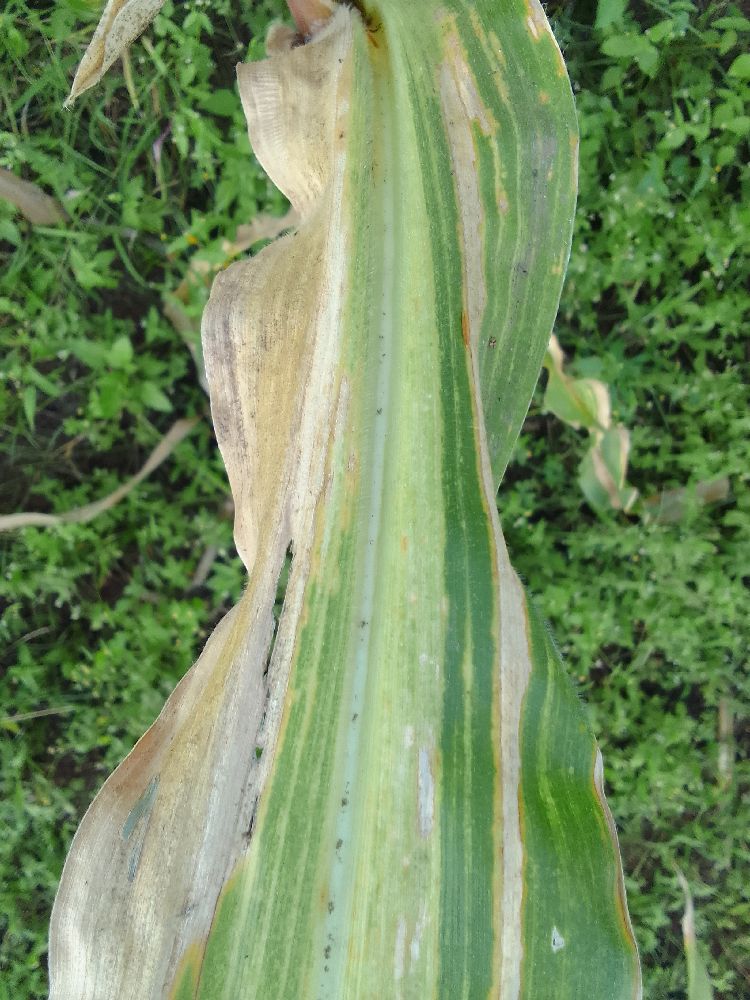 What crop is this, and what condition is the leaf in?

maize, maize lethal necrosis
